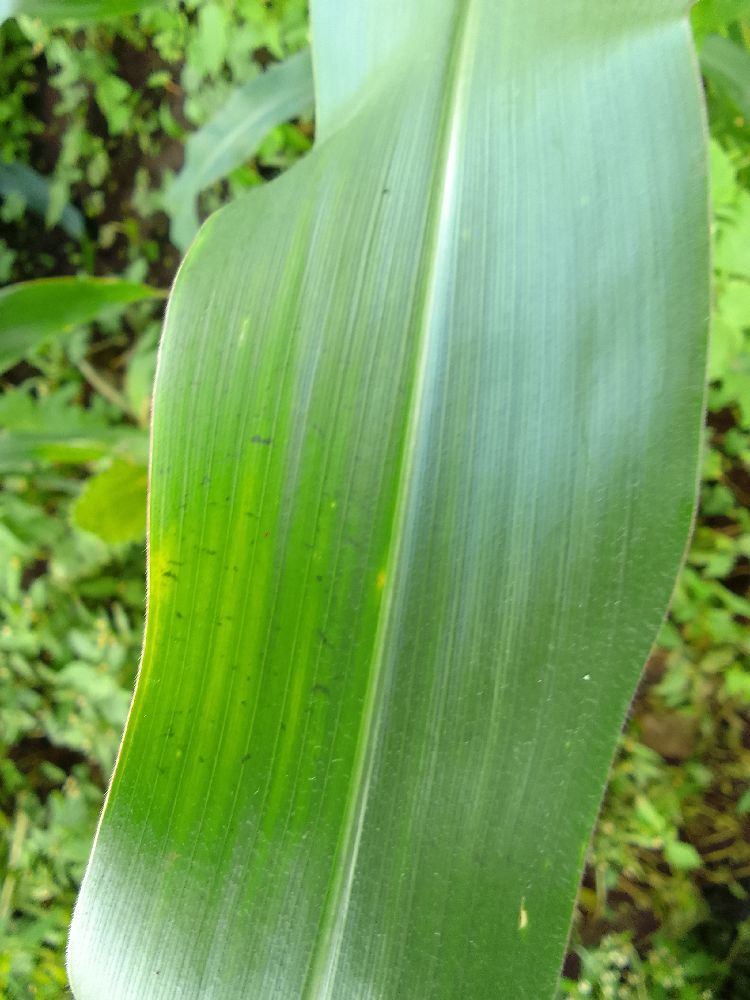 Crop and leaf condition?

maize, healthy
